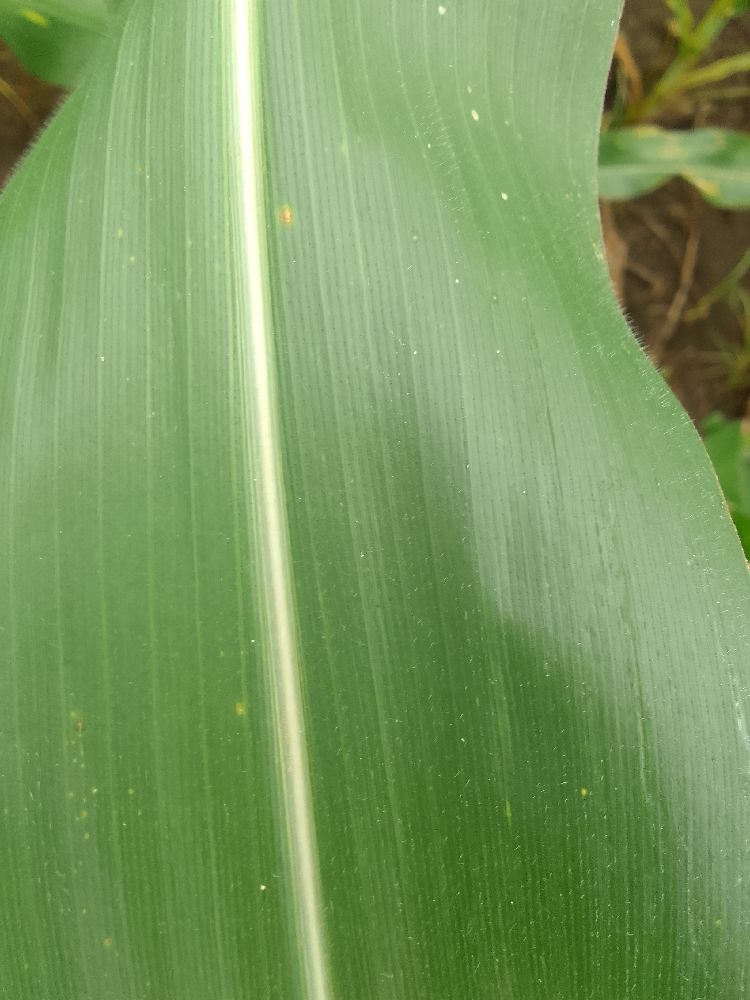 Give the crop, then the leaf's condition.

maize, healthy
